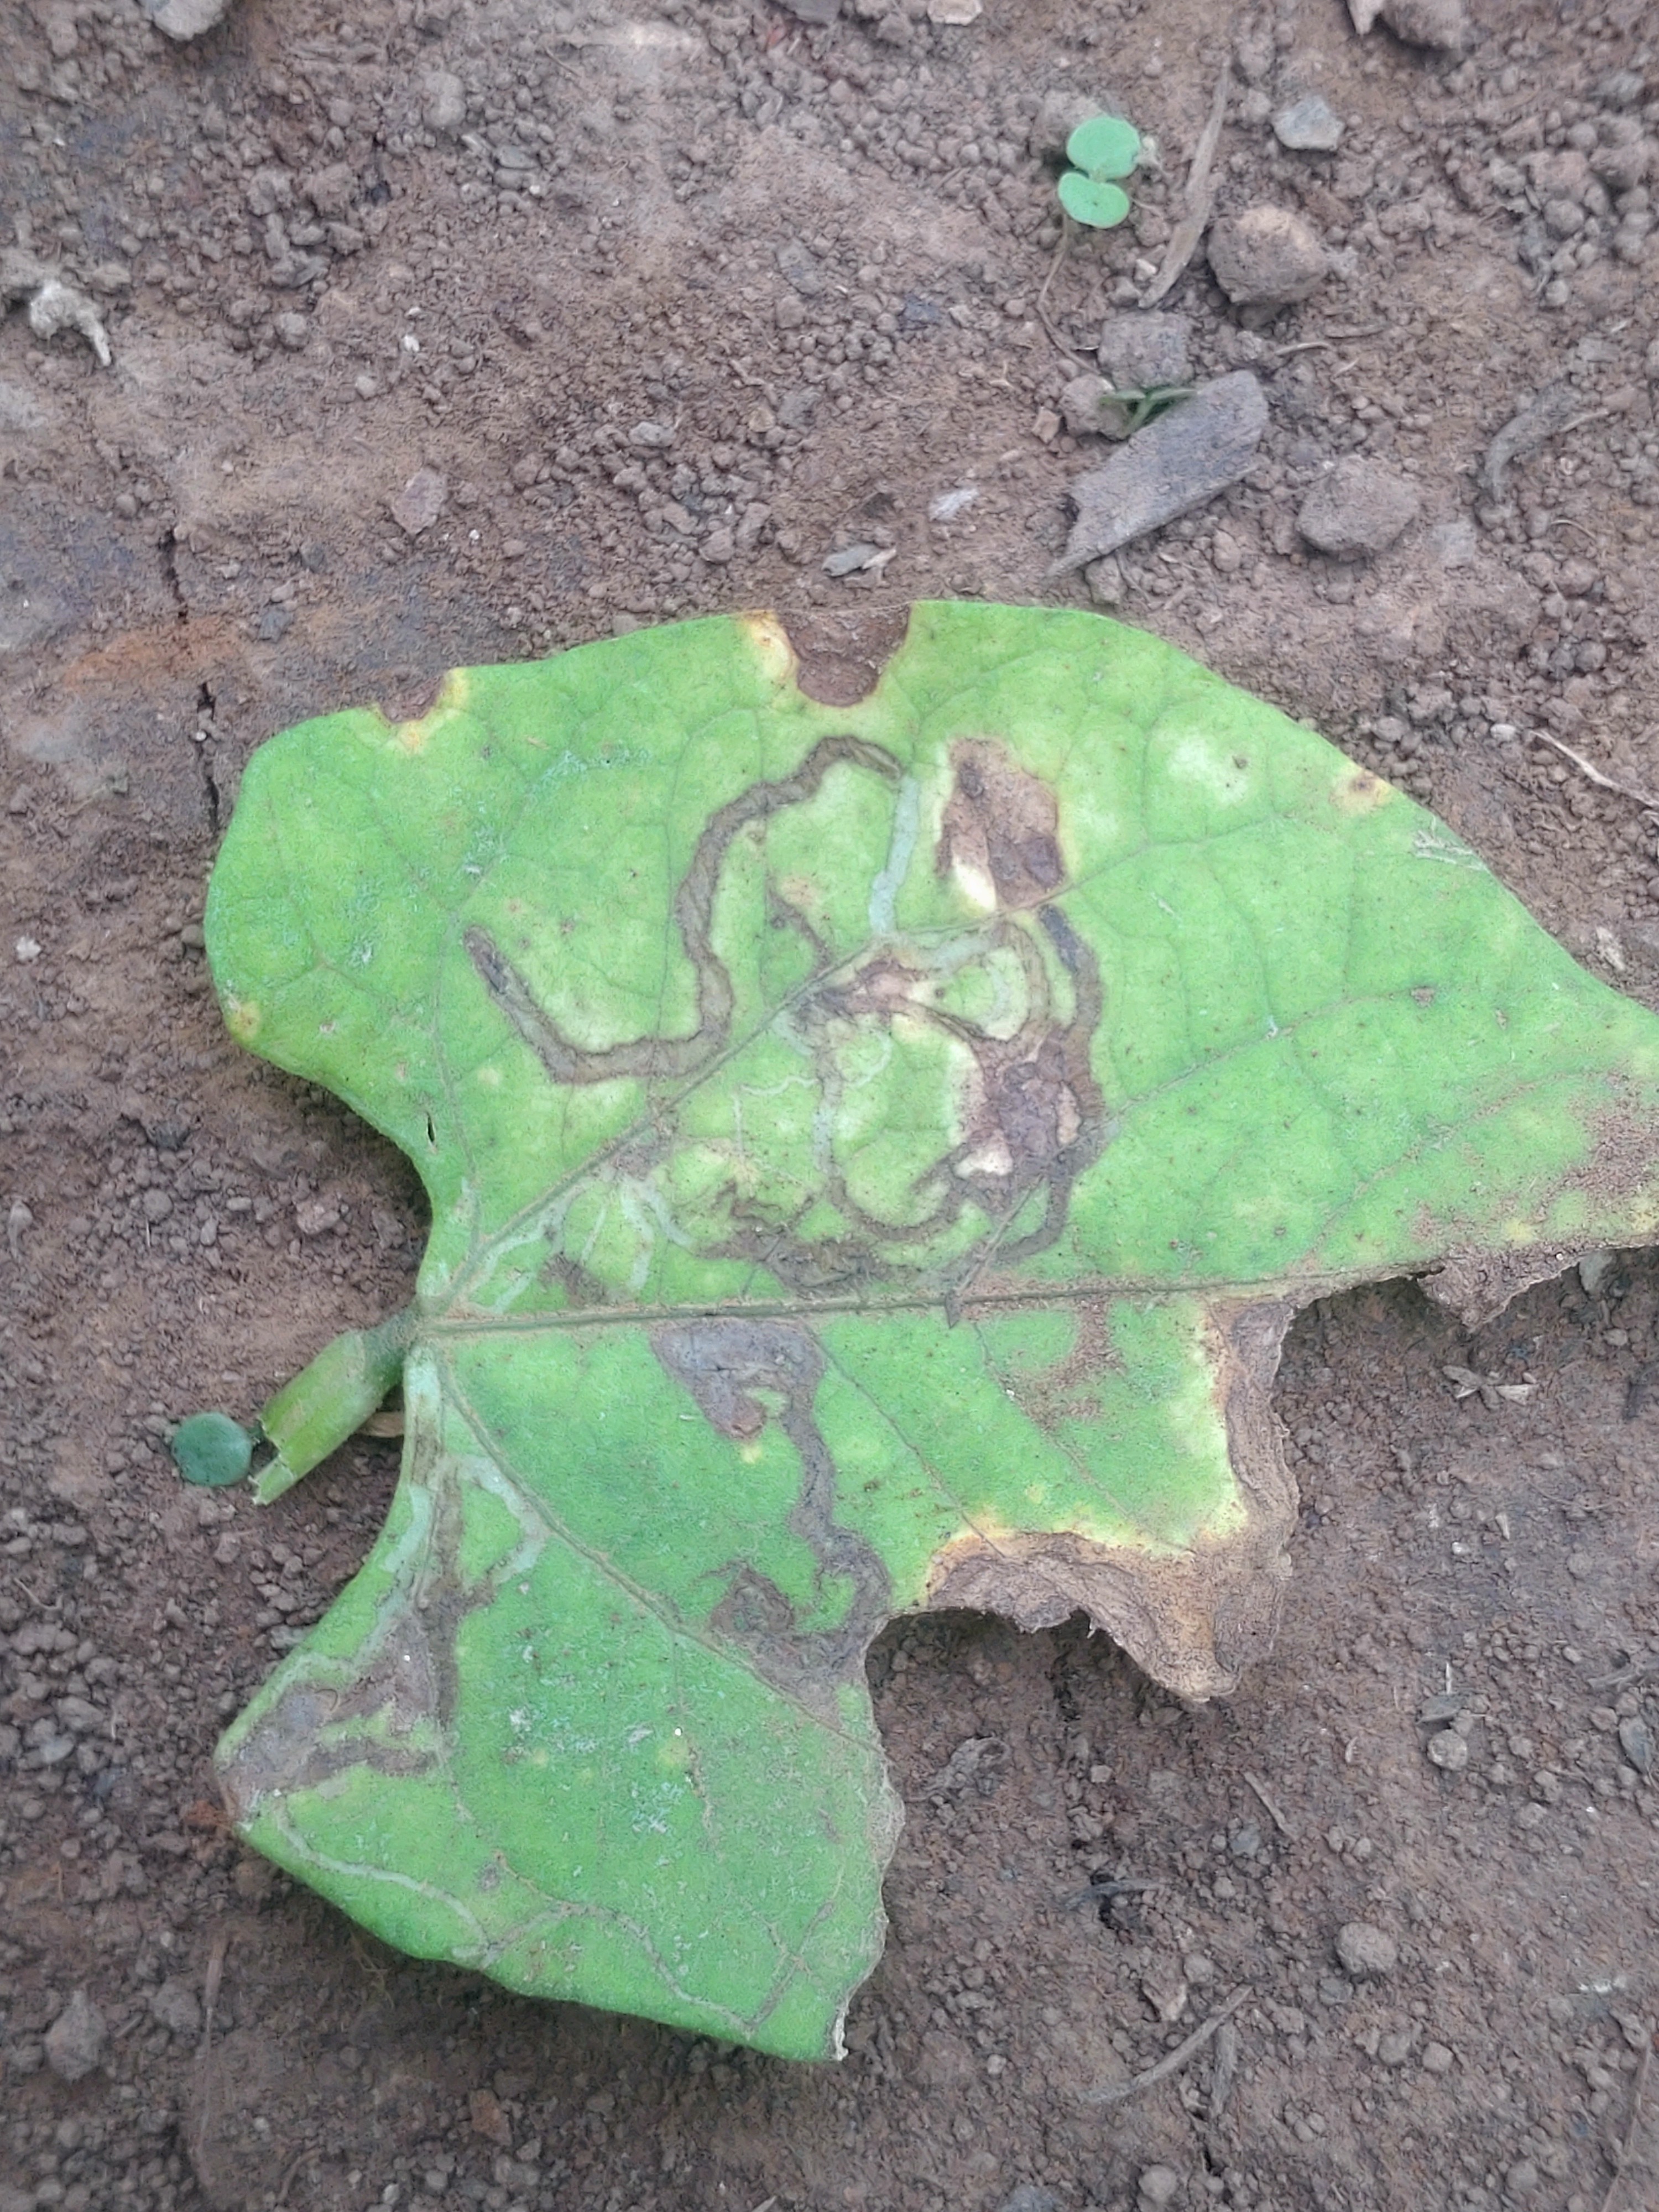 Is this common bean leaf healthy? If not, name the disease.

anthracnose
